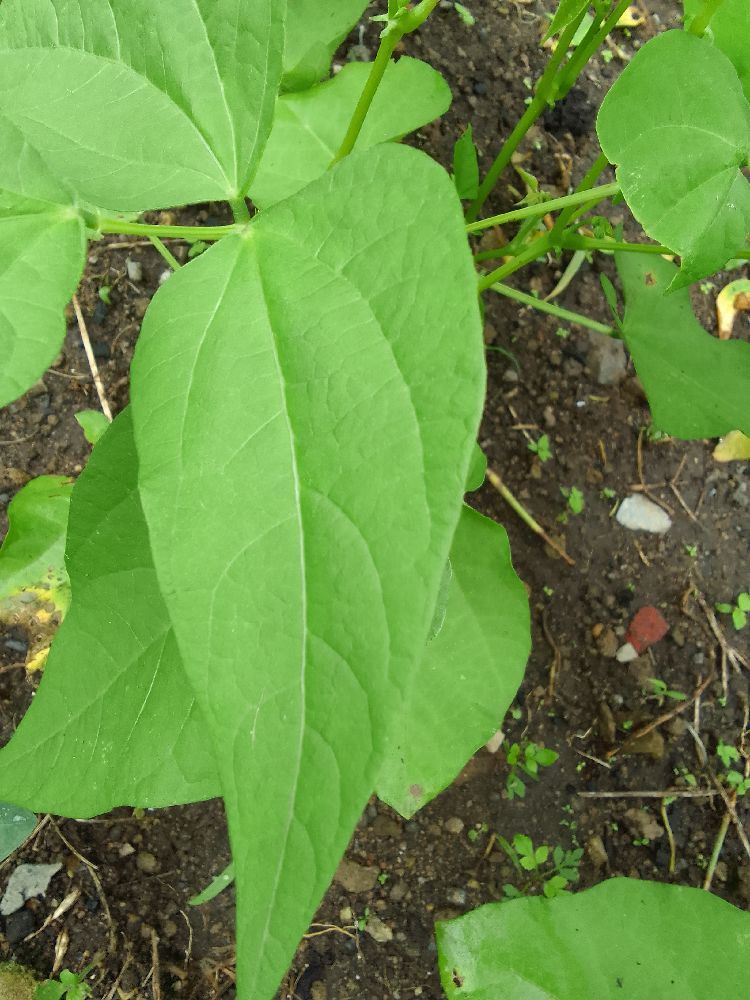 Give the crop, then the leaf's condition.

common bean, healthy
